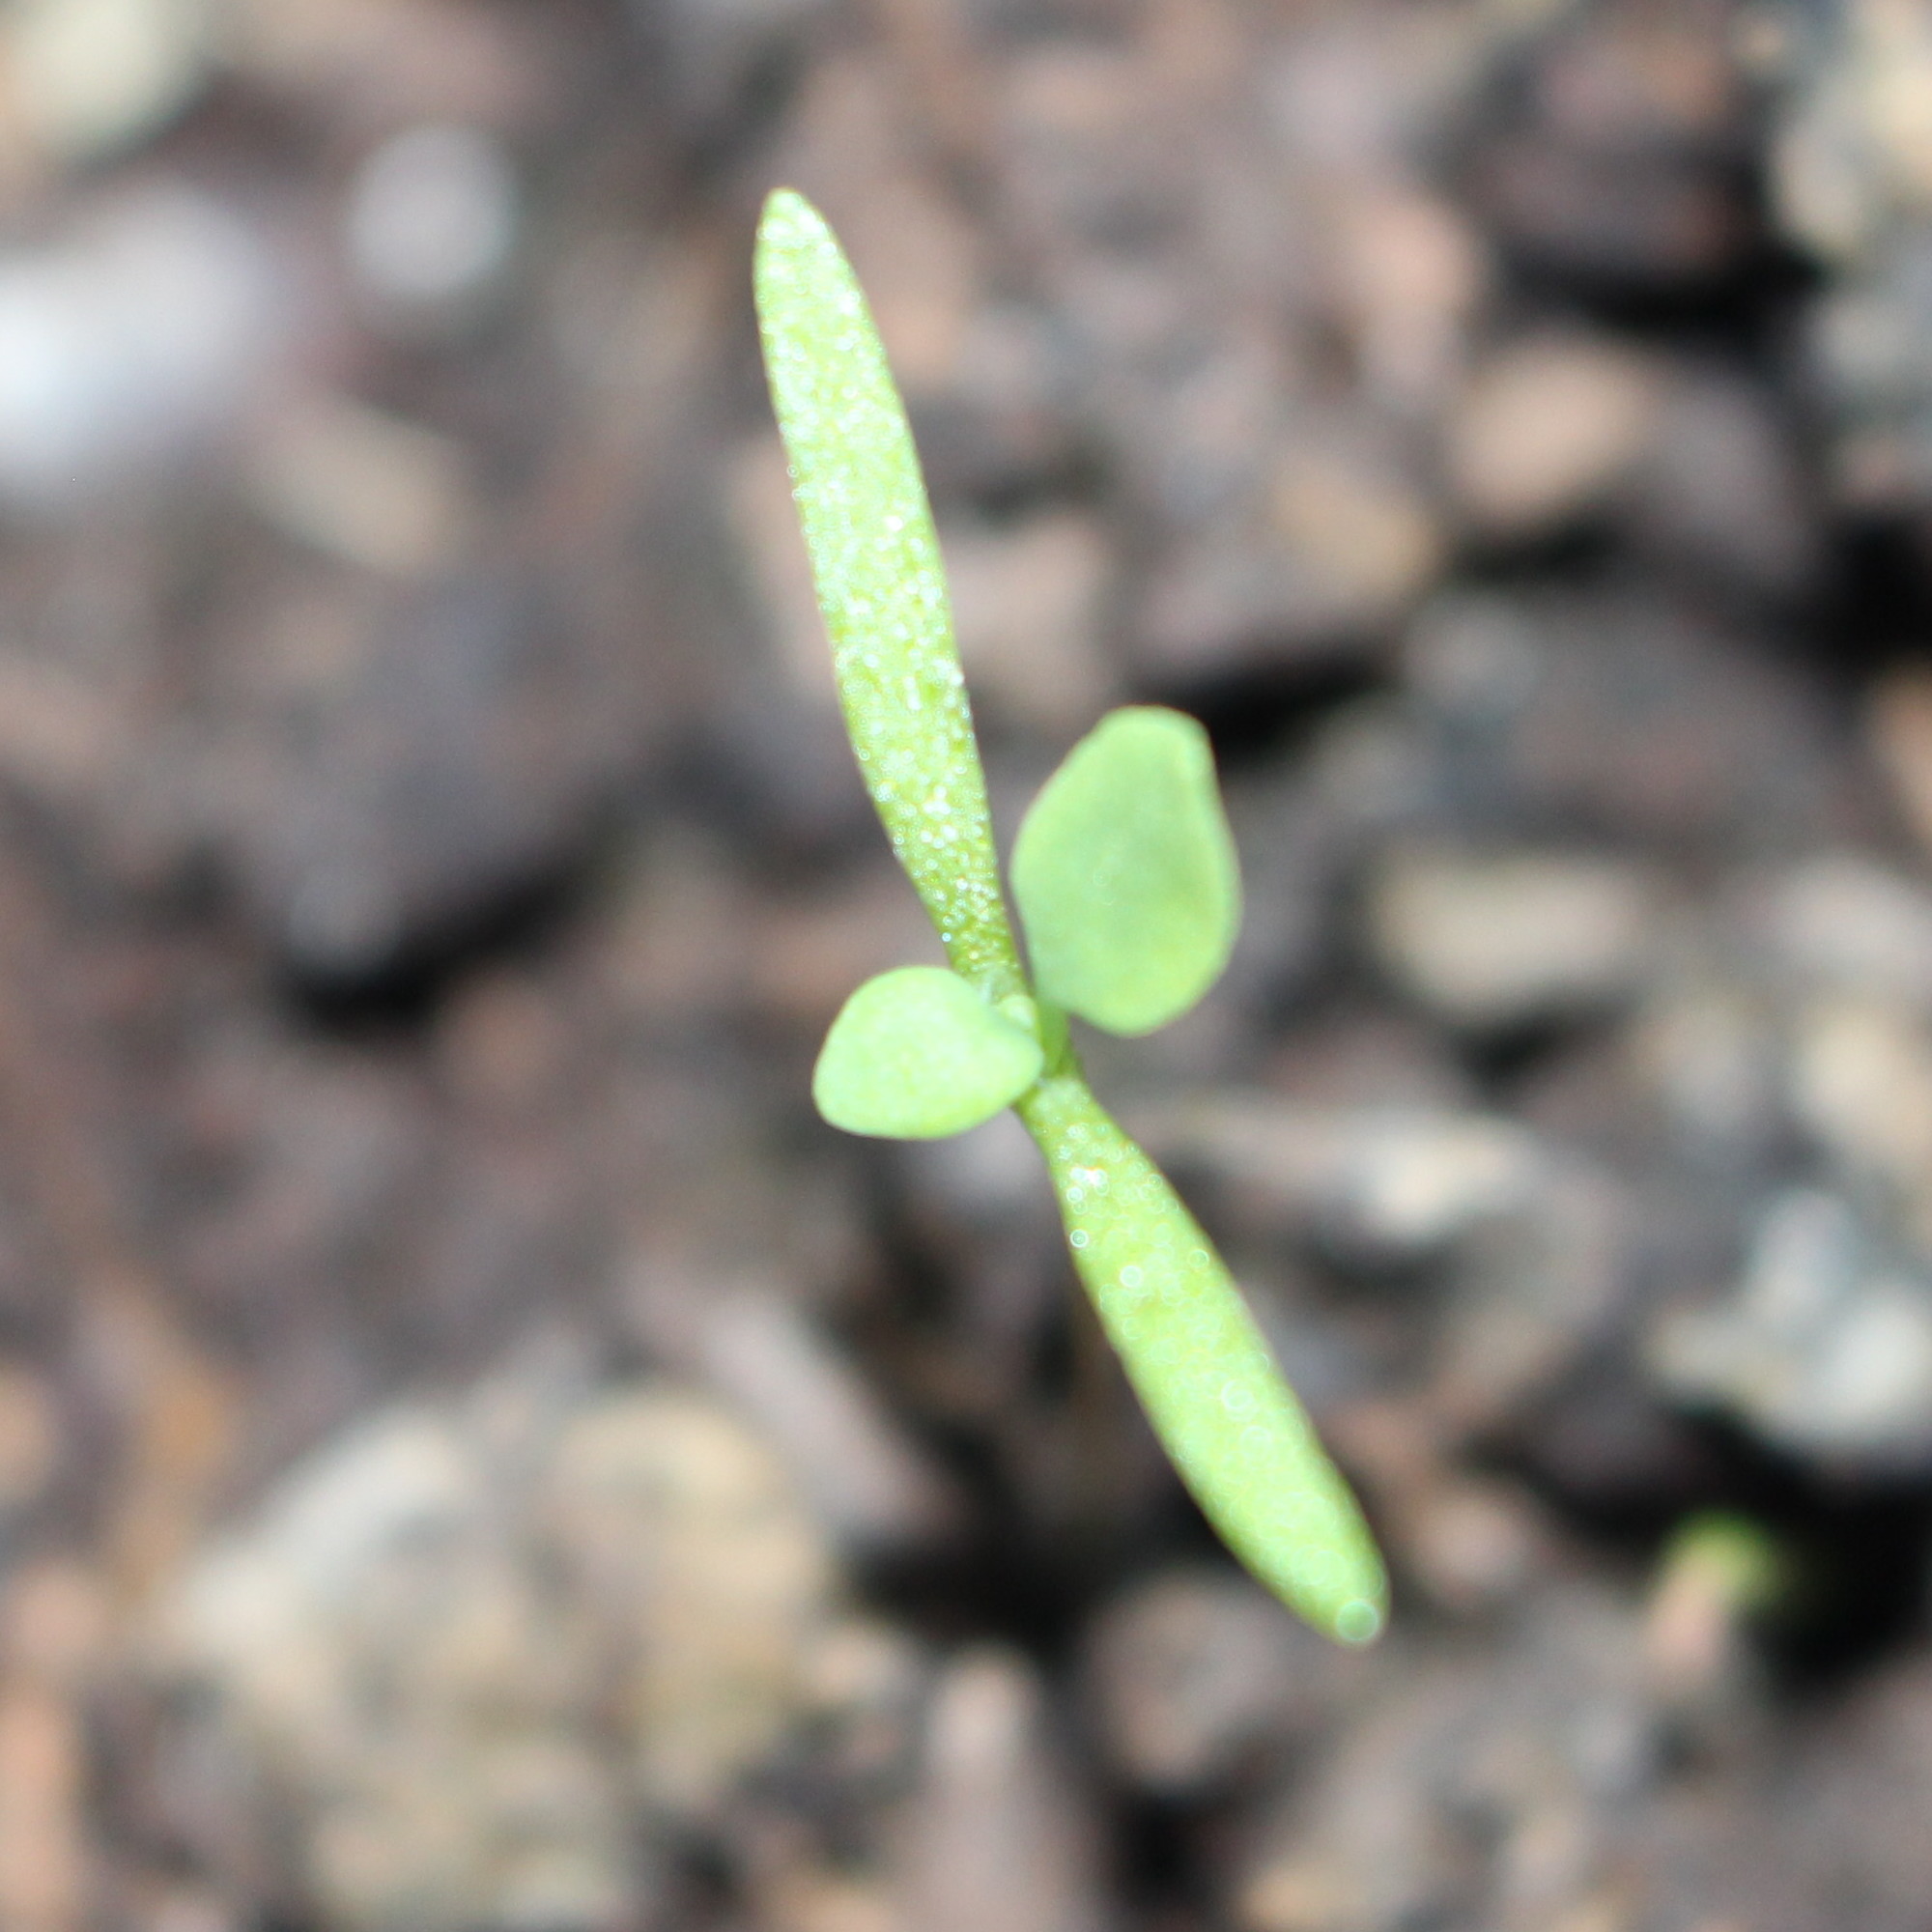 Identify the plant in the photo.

Papaver rhoeas
